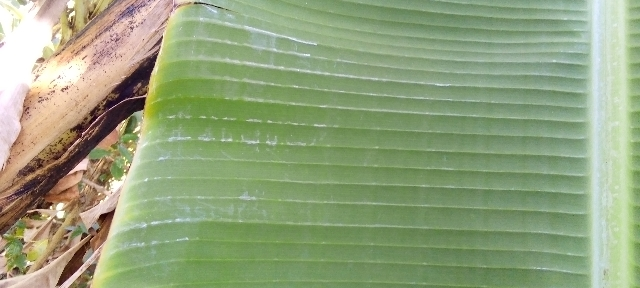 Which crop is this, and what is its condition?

banana, healthy
